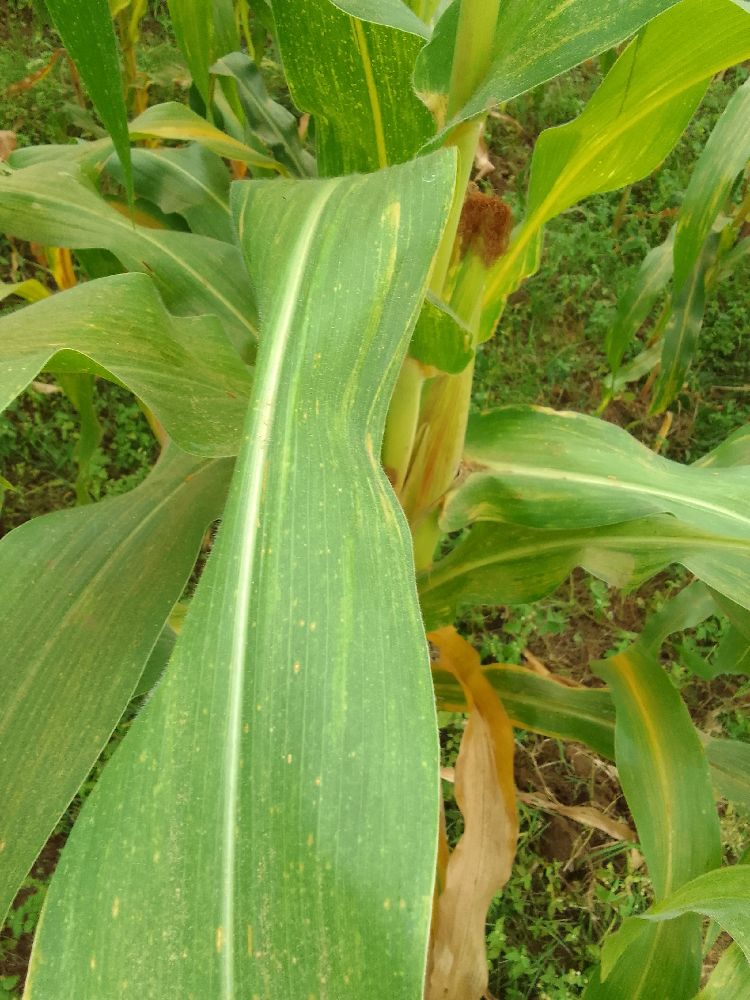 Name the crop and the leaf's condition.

maize, maize lethal necrosis
